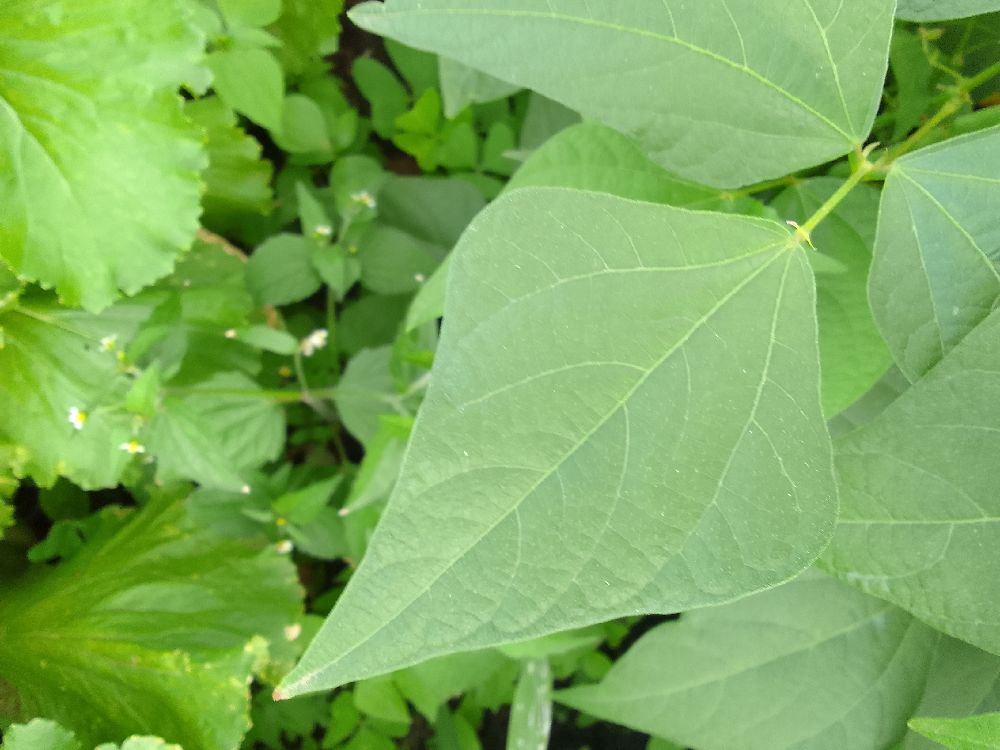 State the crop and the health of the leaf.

common bean, healthy
